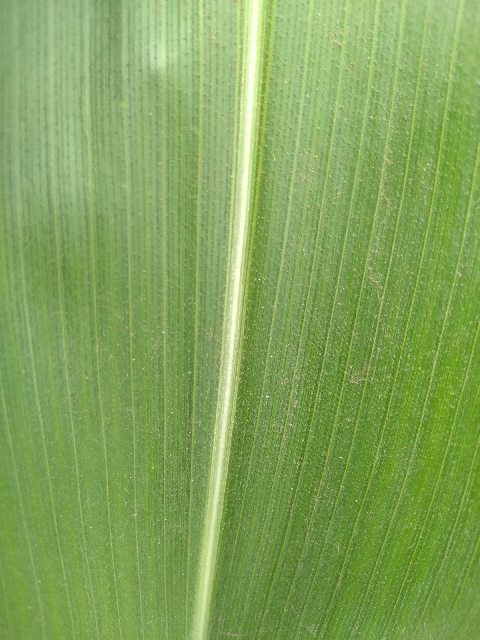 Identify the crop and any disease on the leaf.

maize, healthy
